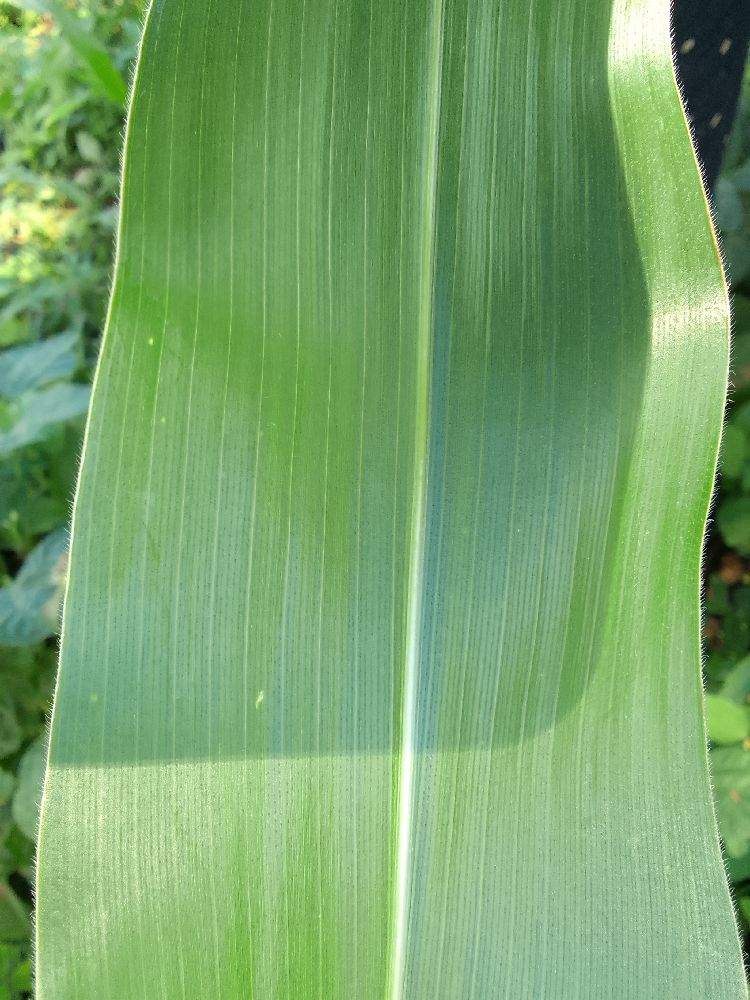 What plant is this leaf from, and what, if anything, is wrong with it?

maize, healthy
